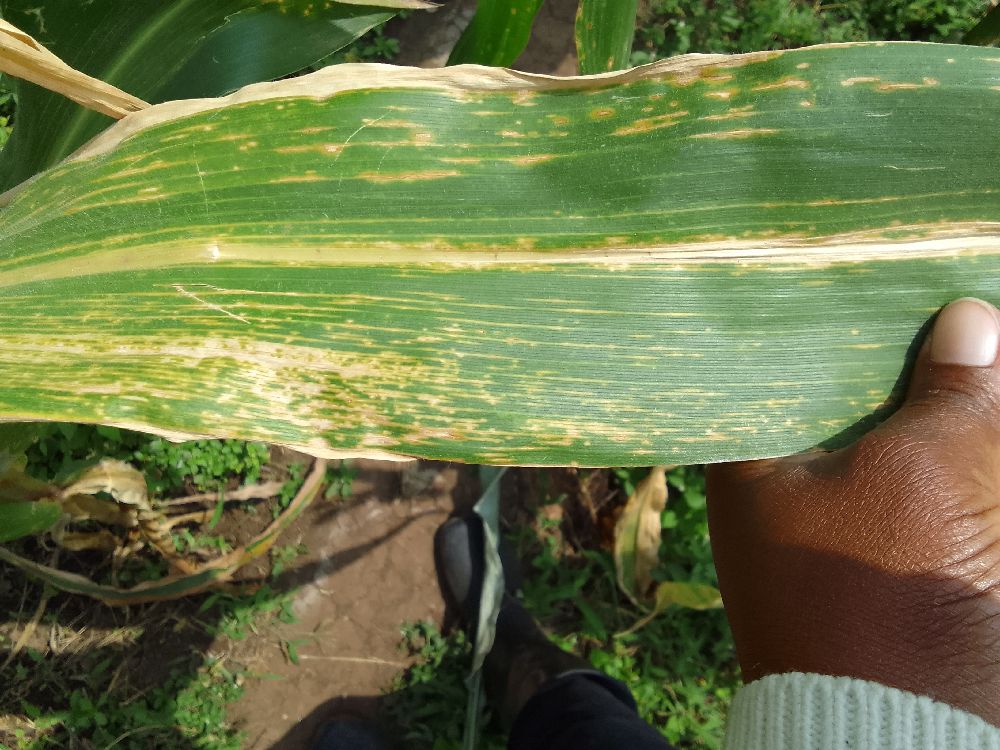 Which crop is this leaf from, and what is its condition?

maize, maize lethal necrosis
